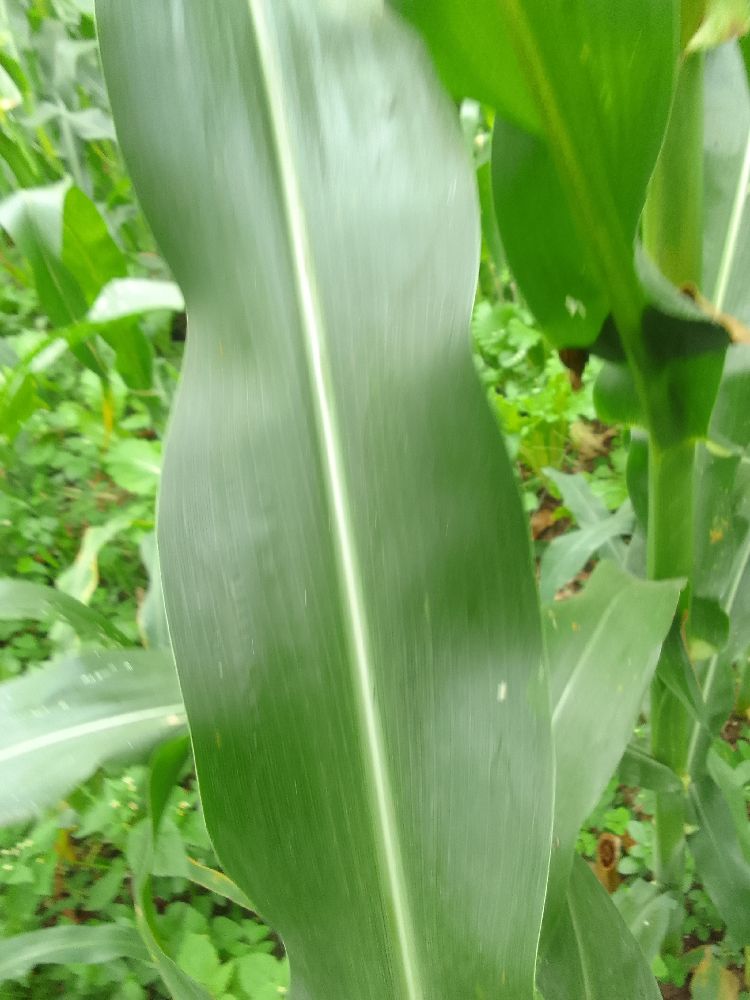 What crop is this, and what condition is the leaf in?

maize, healthy
